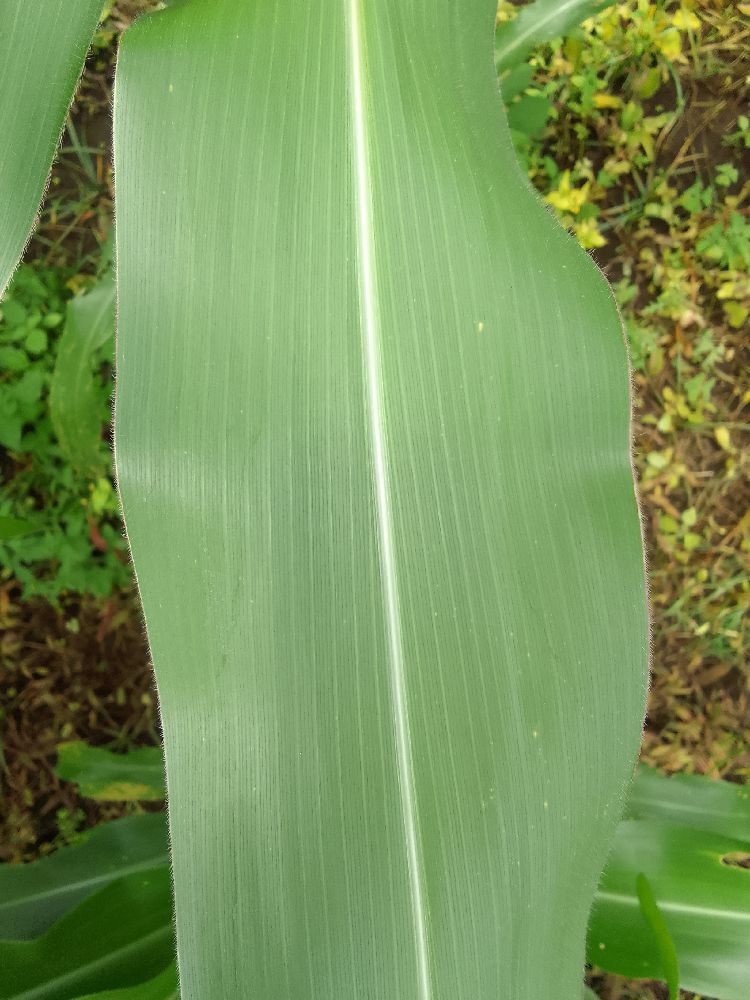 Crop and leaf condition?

maize, healthy
